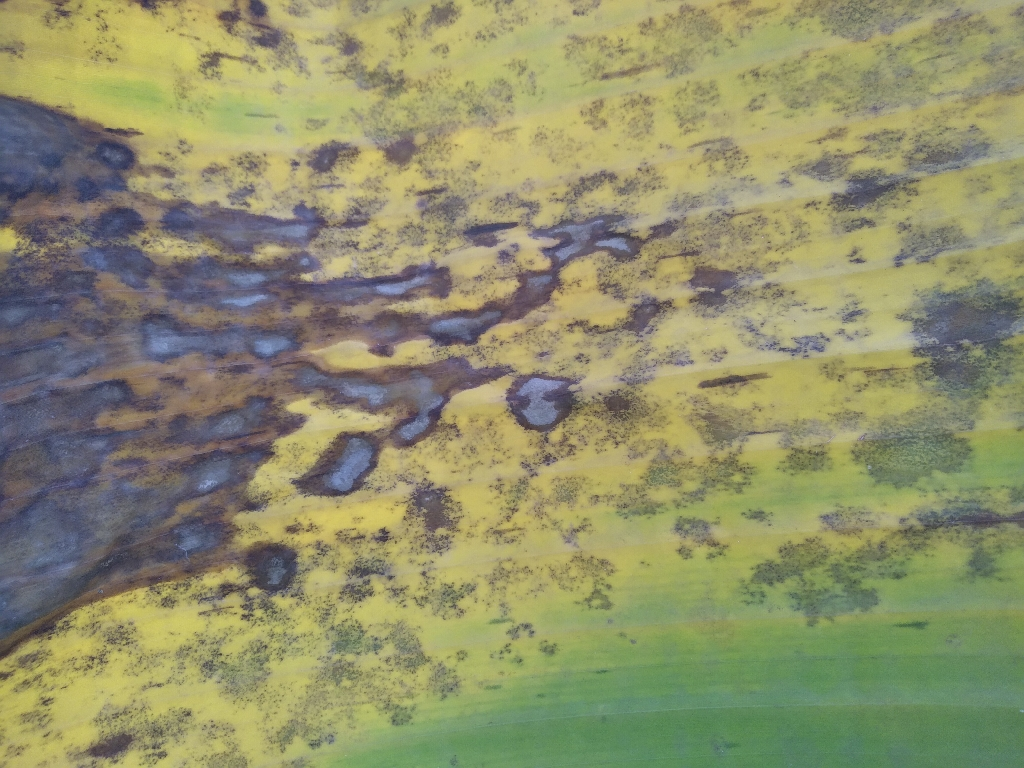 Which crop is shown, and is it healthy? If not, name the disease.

banana, black sigatoka
